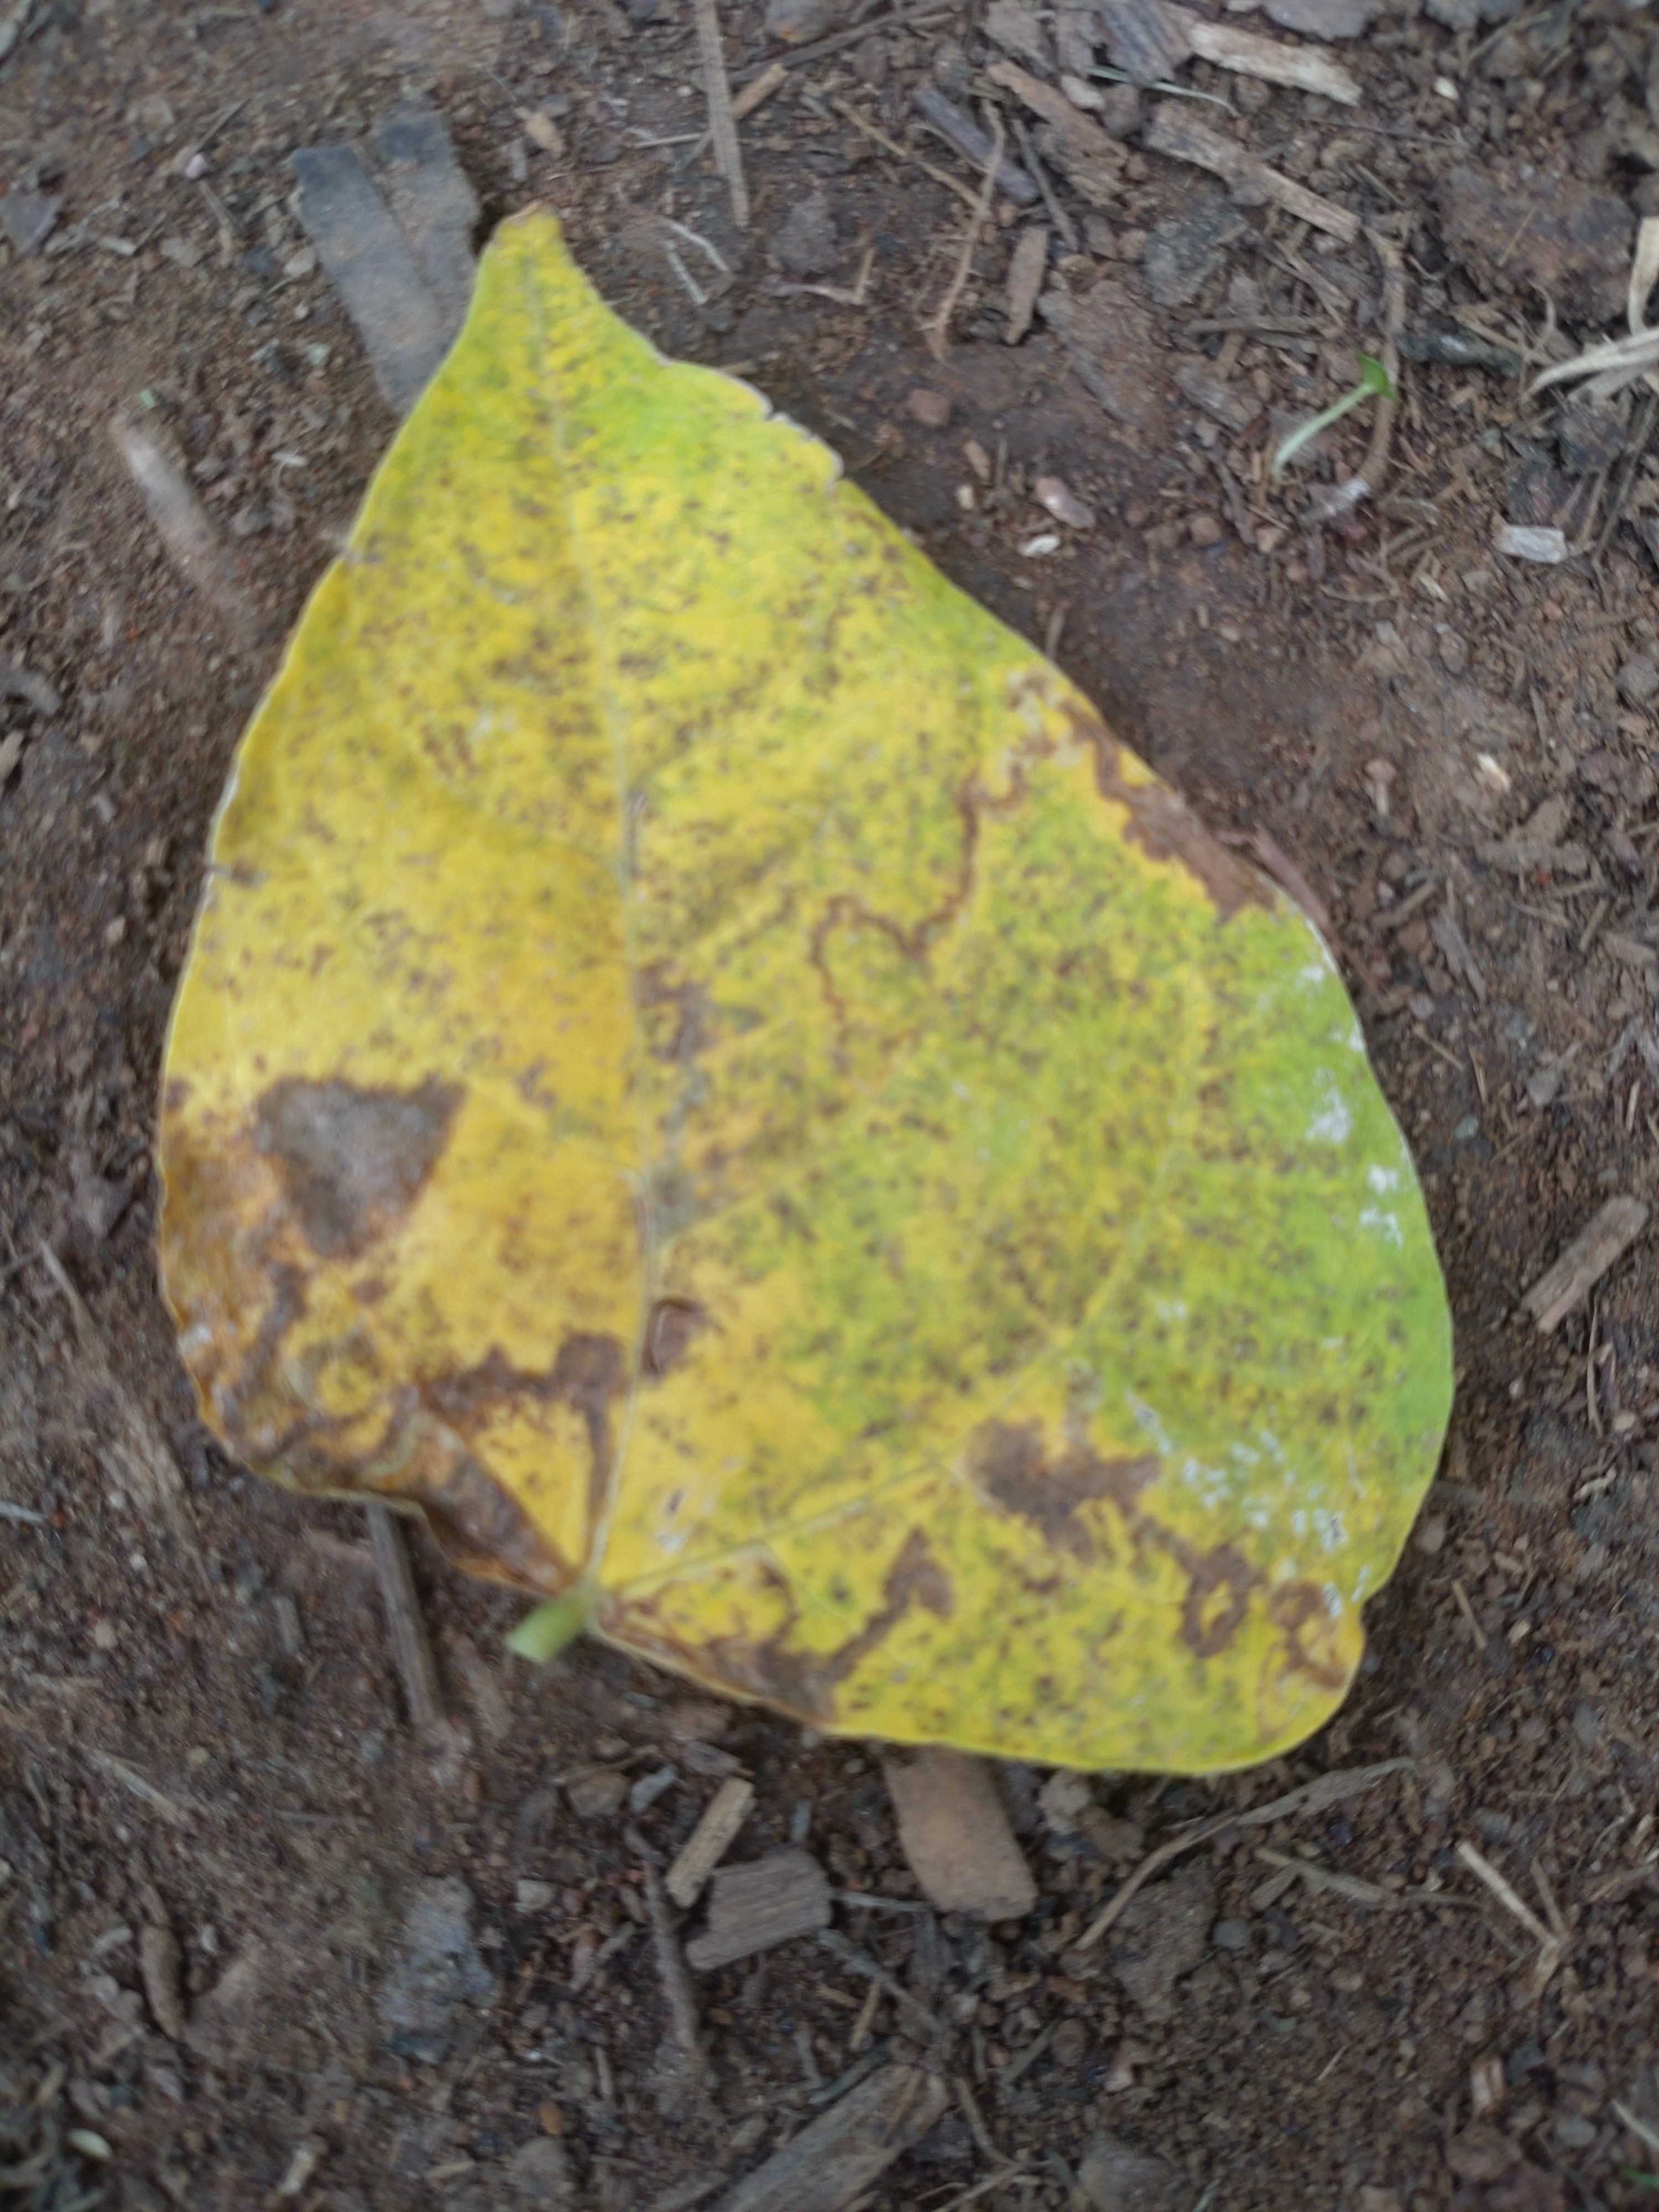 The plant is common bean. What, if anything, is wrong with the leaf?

anthracnose
